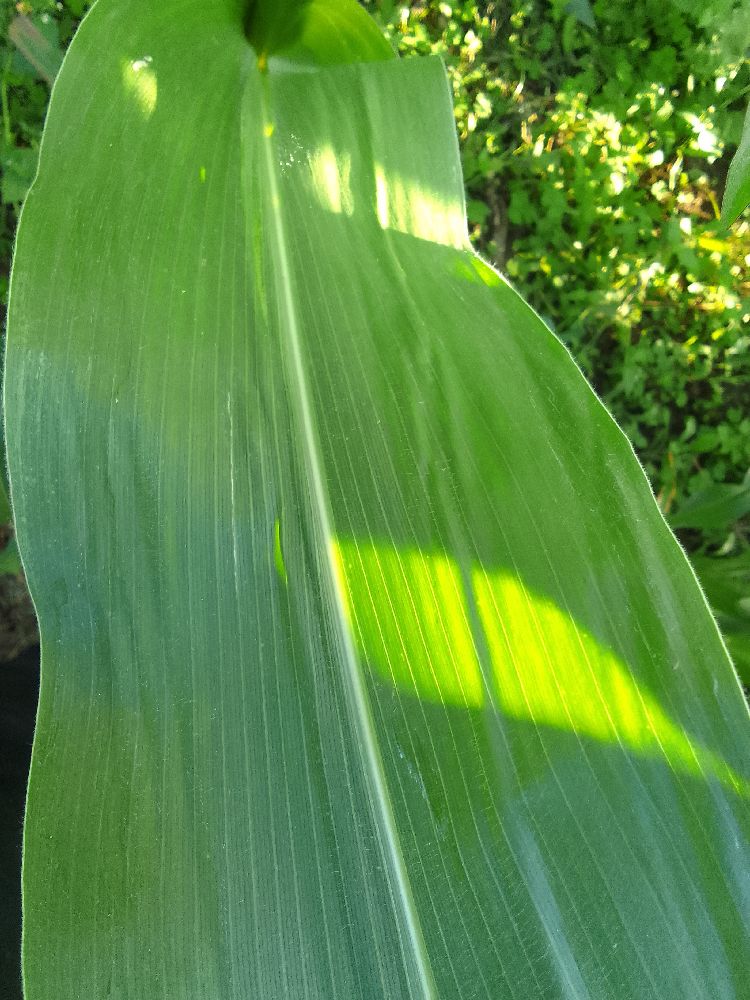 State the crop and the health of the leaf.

maize, healthy
